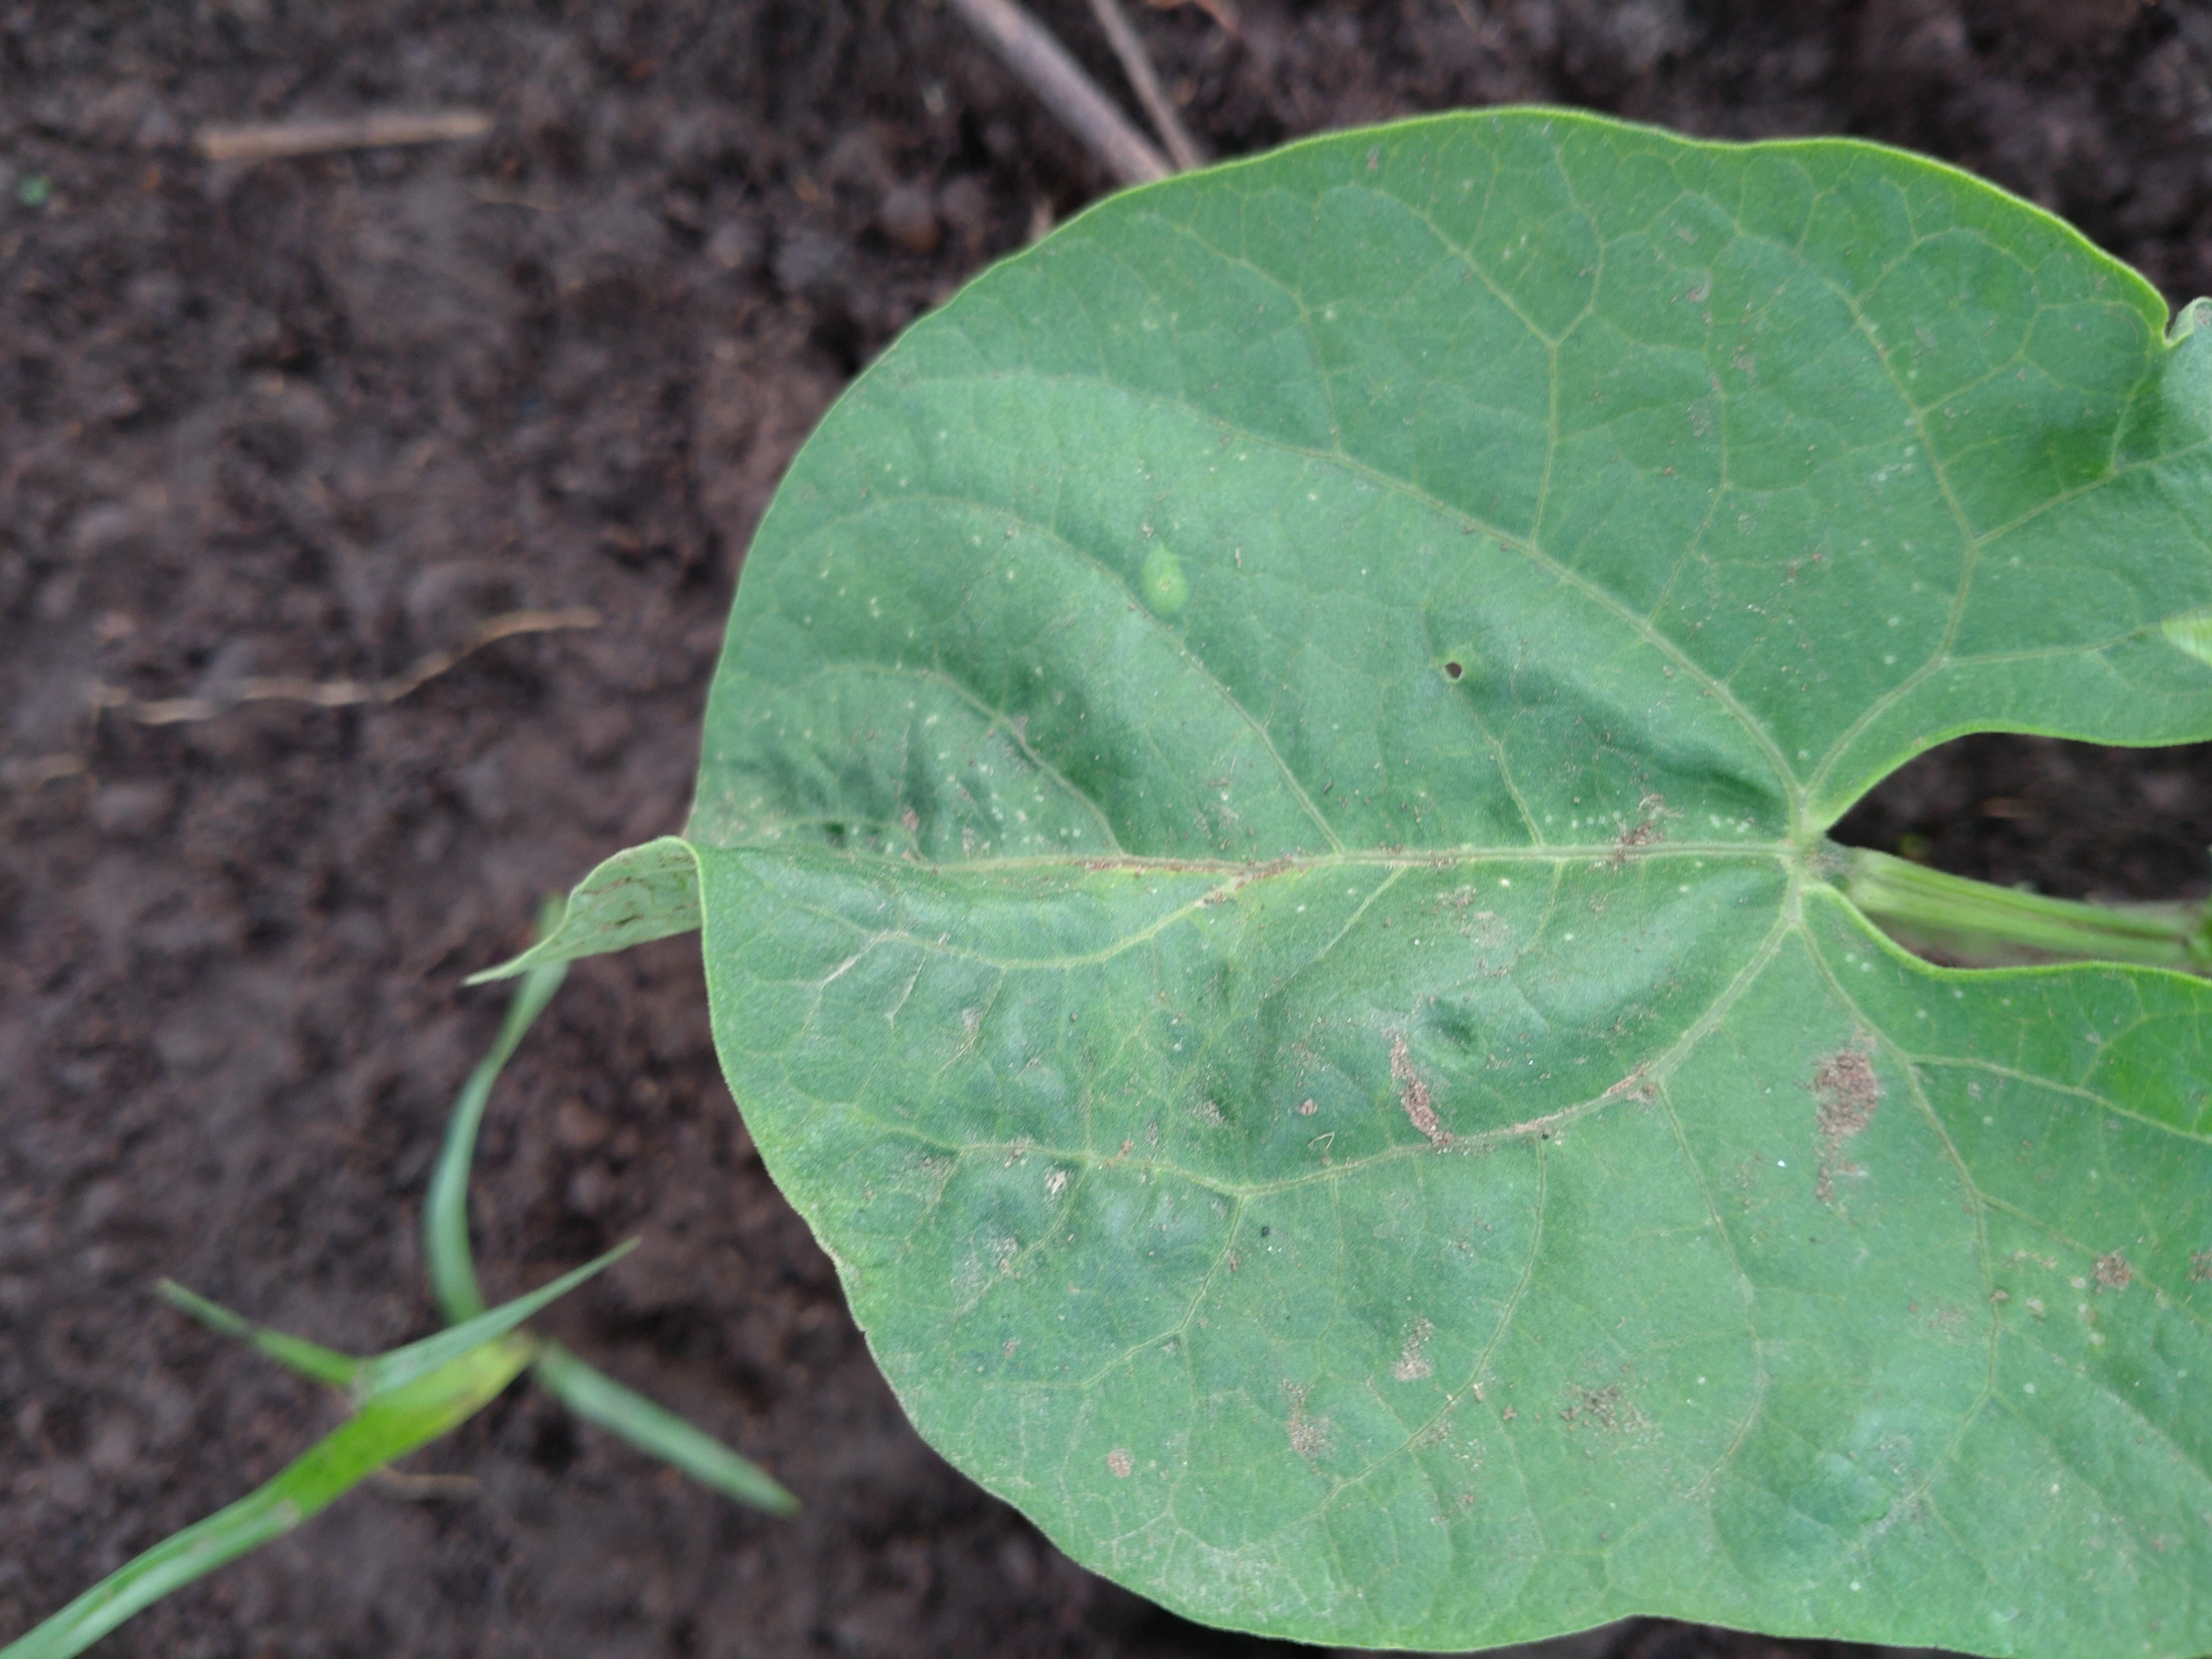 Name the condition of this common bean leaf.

healthy
